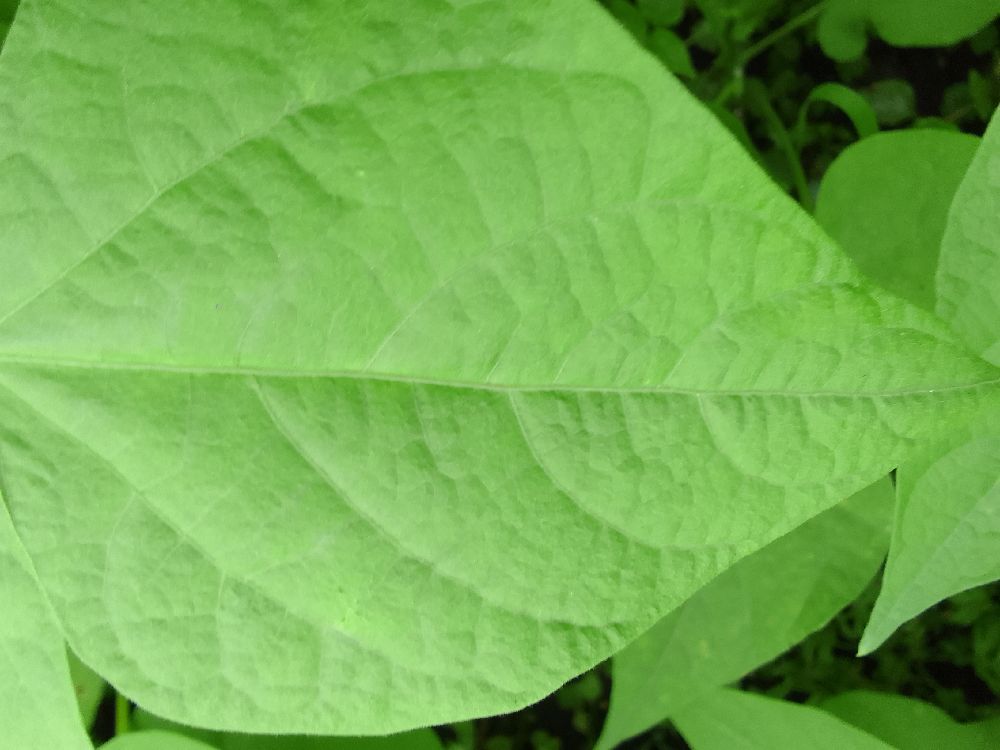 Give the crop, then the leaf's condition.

common bean, healthy
